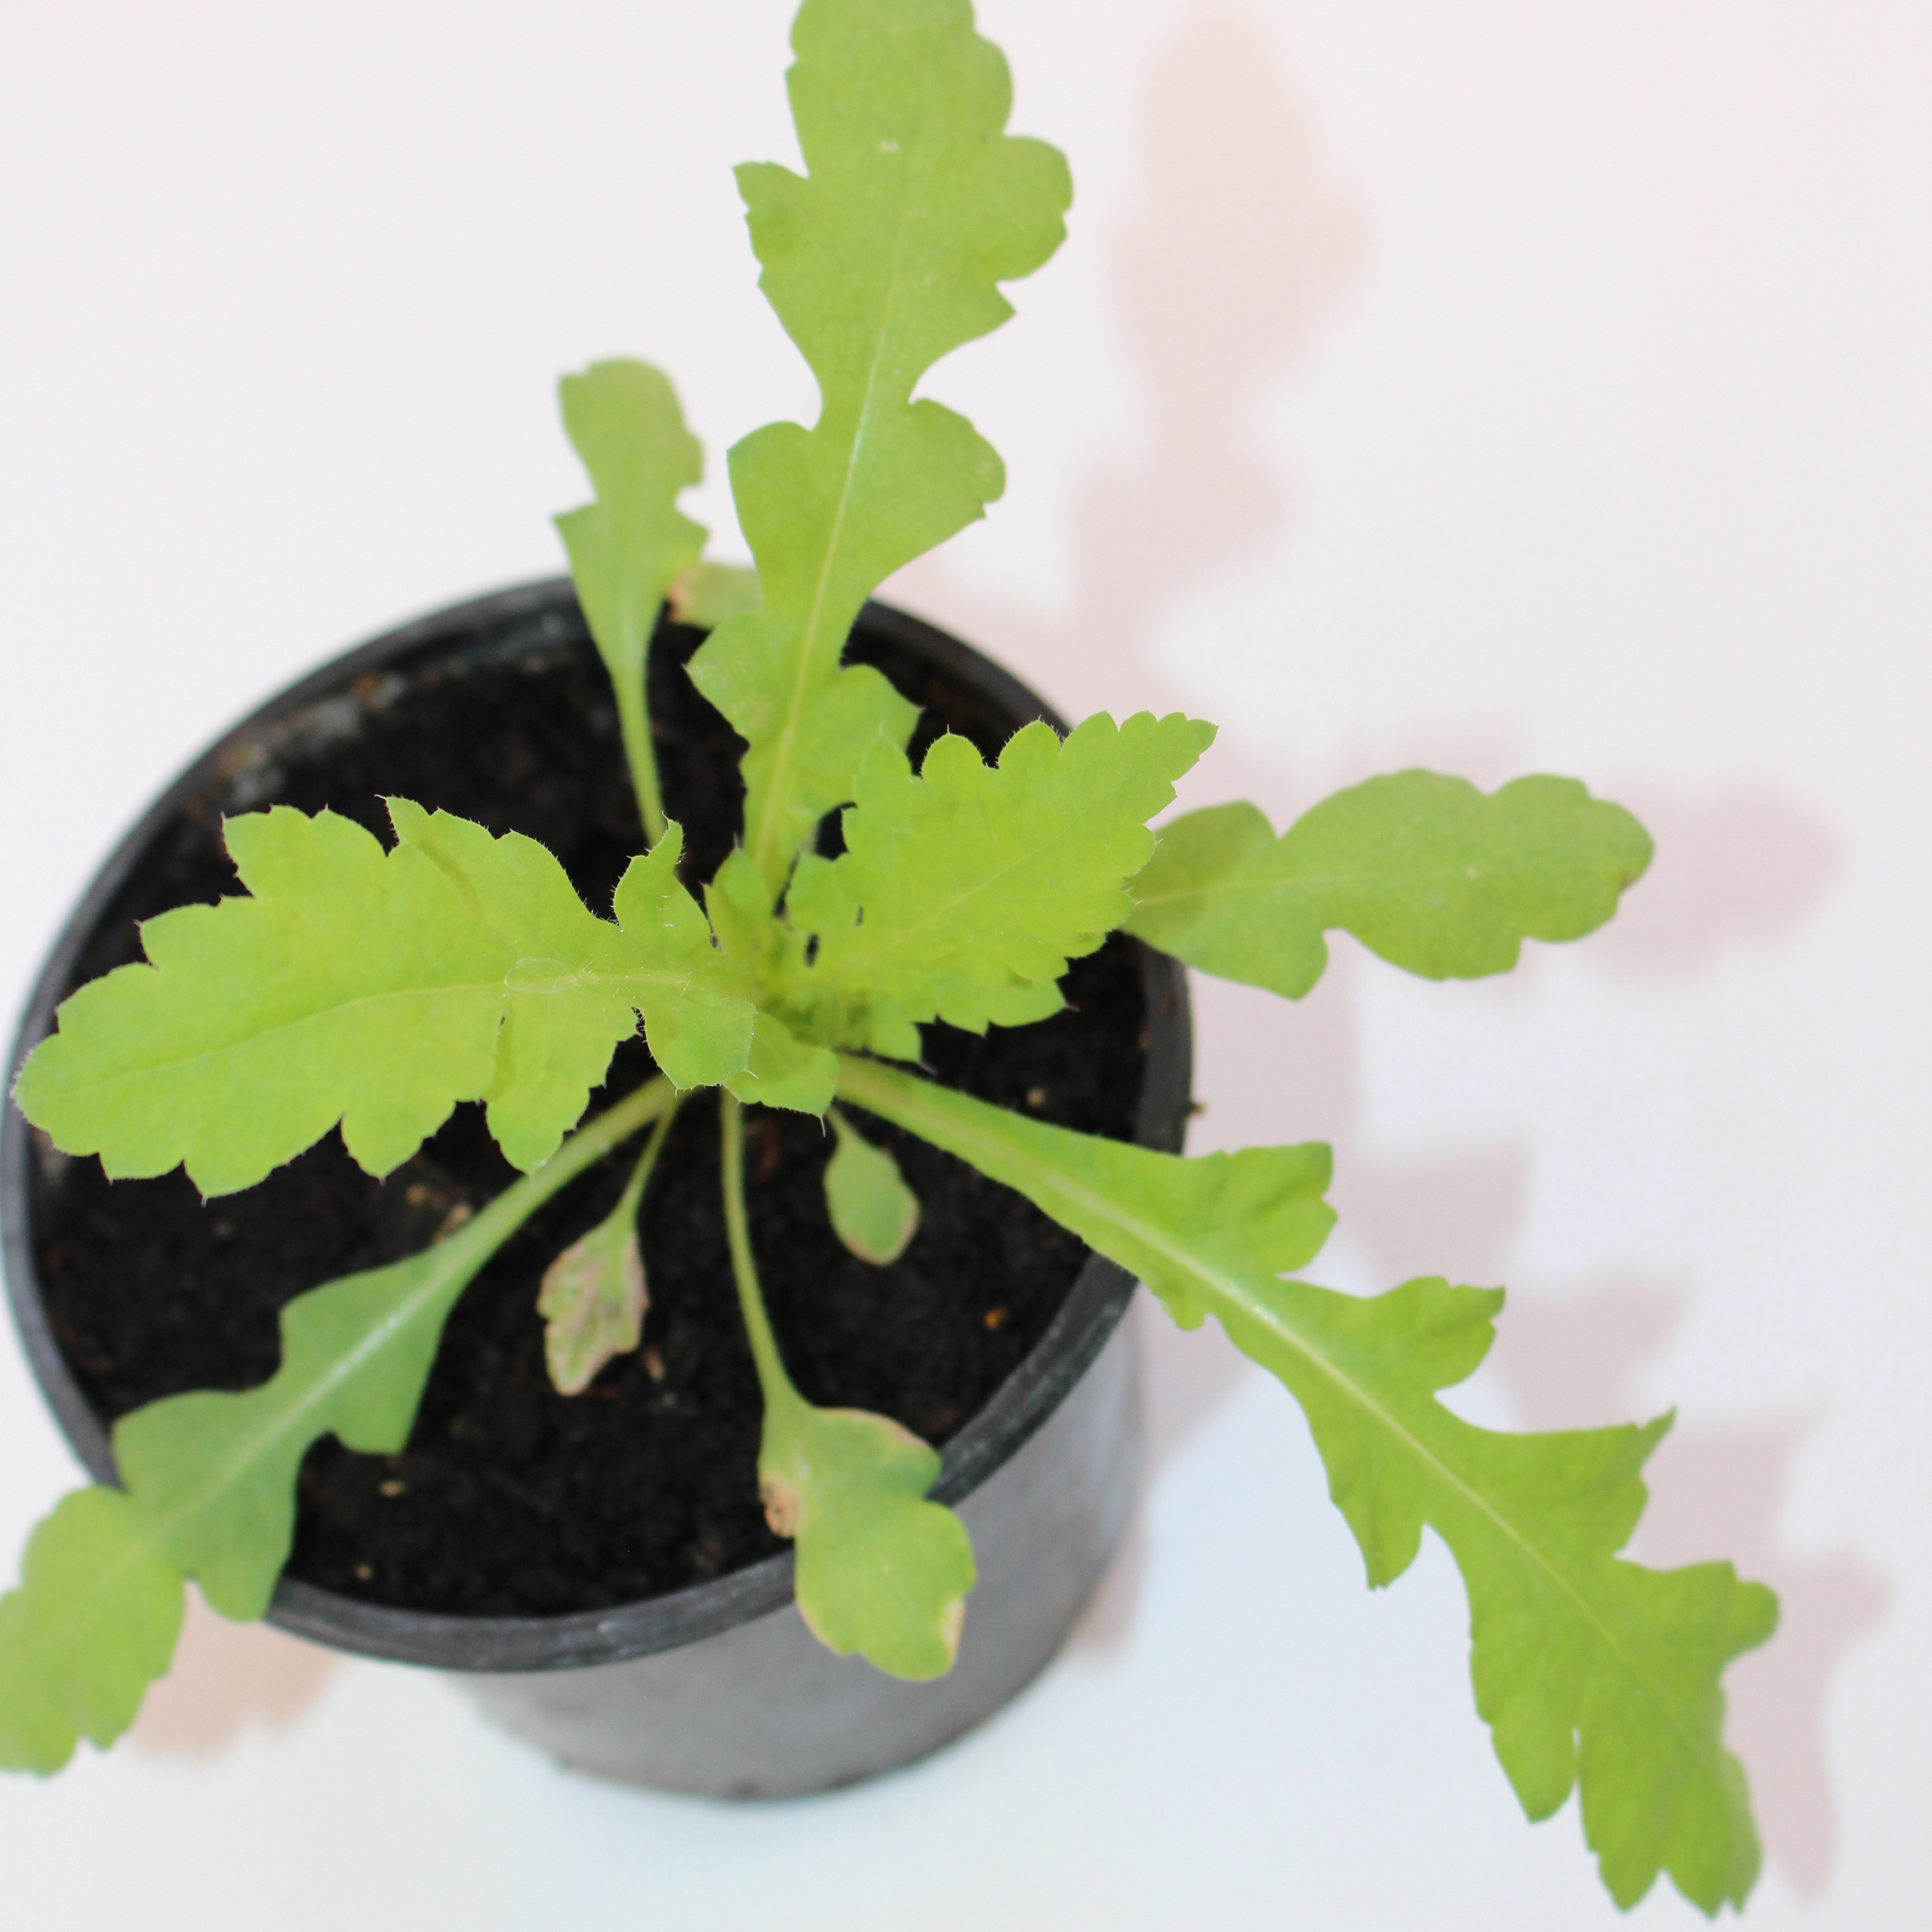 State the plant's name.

Papaver rhoeas
